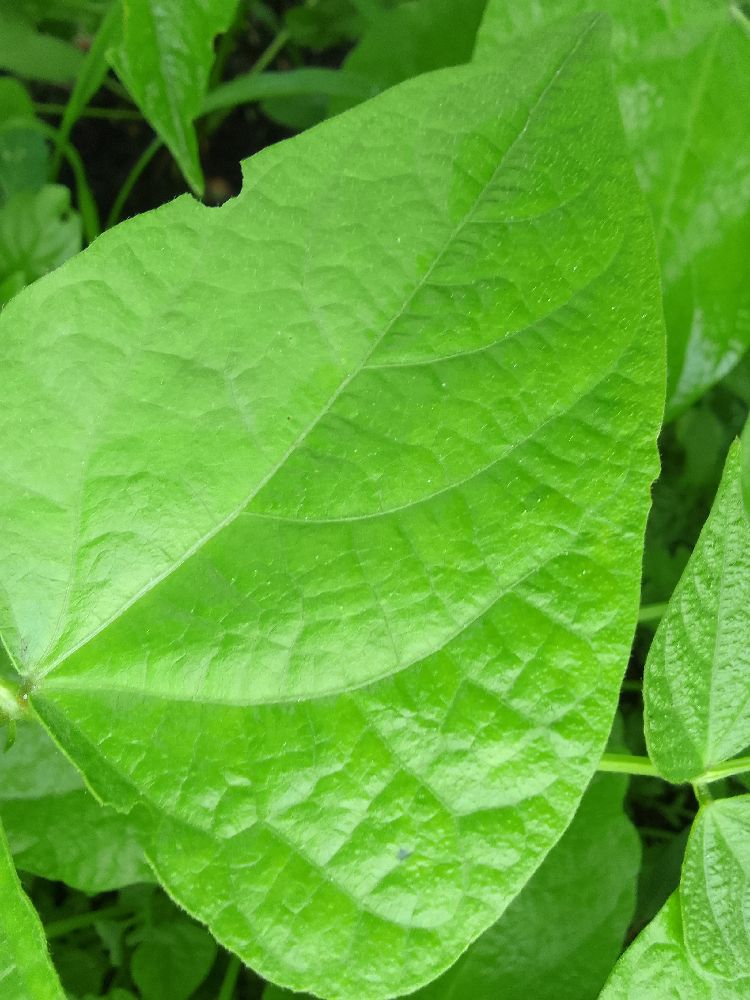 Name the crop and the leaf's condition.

common bean, healthy
